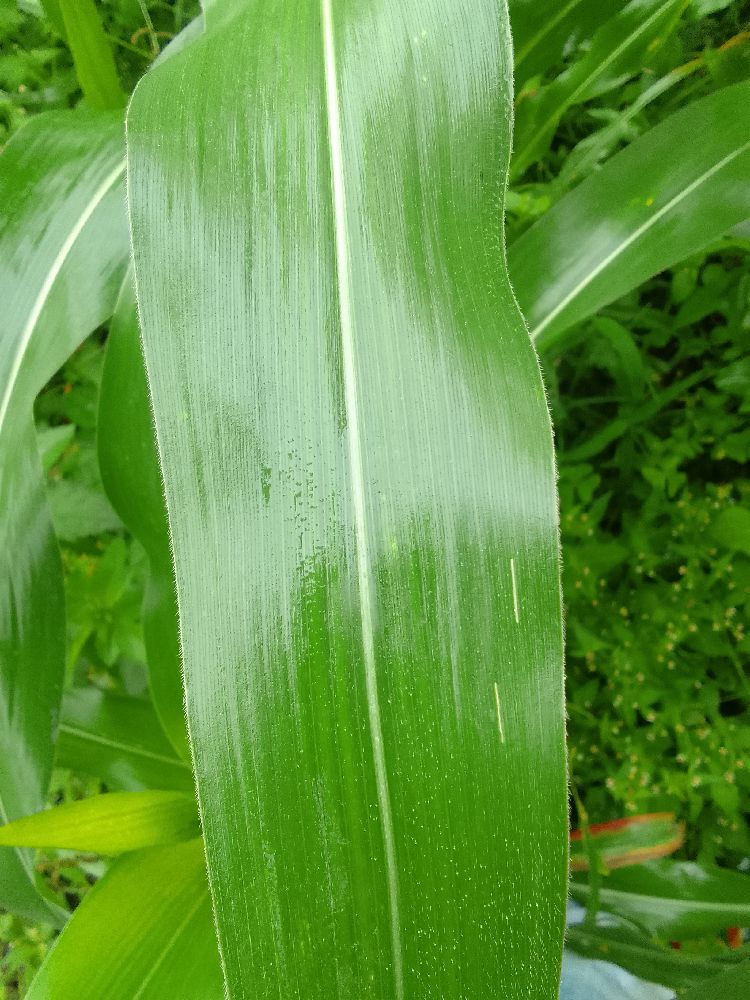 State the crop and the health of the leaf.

maize, healthy
